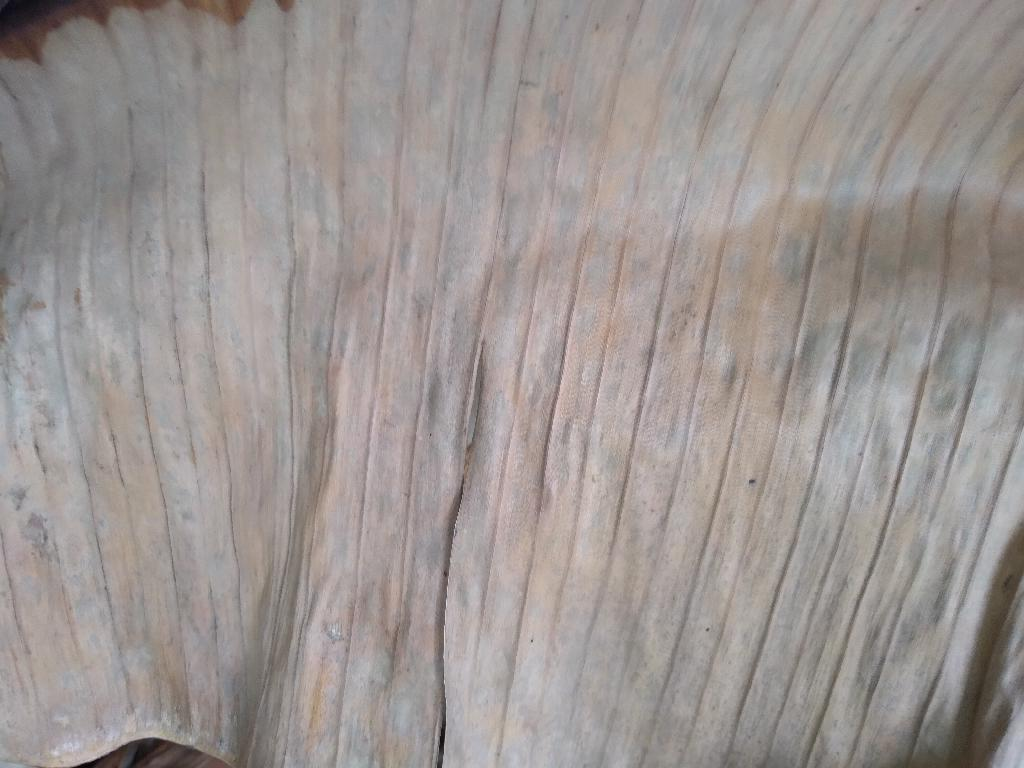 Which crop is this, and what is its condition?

banana, fusarium wilt race 1
